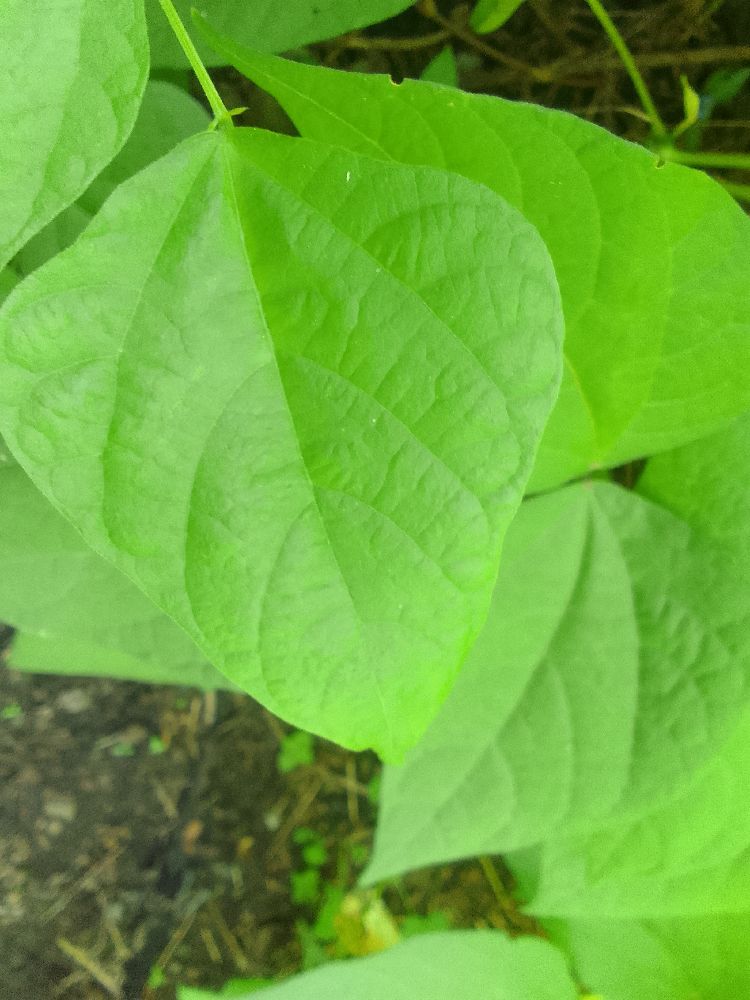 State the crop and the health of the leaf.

common bean, healthy
